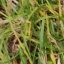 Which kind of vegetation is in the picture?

grass
